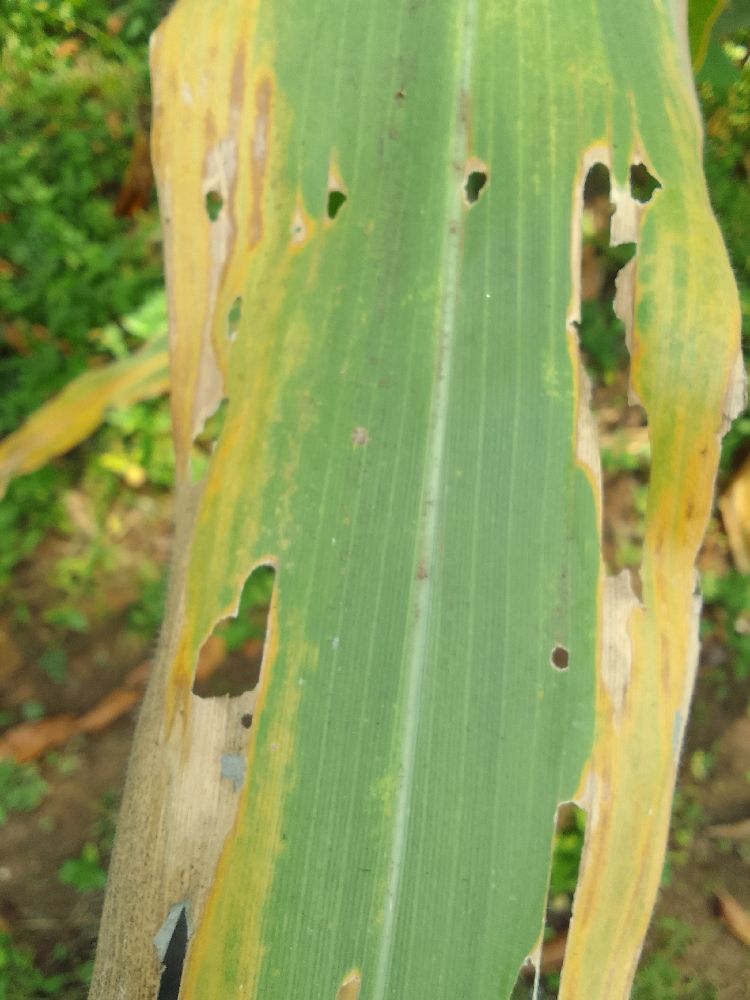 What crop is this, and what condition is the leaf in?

maize, maize lethal necrosis
